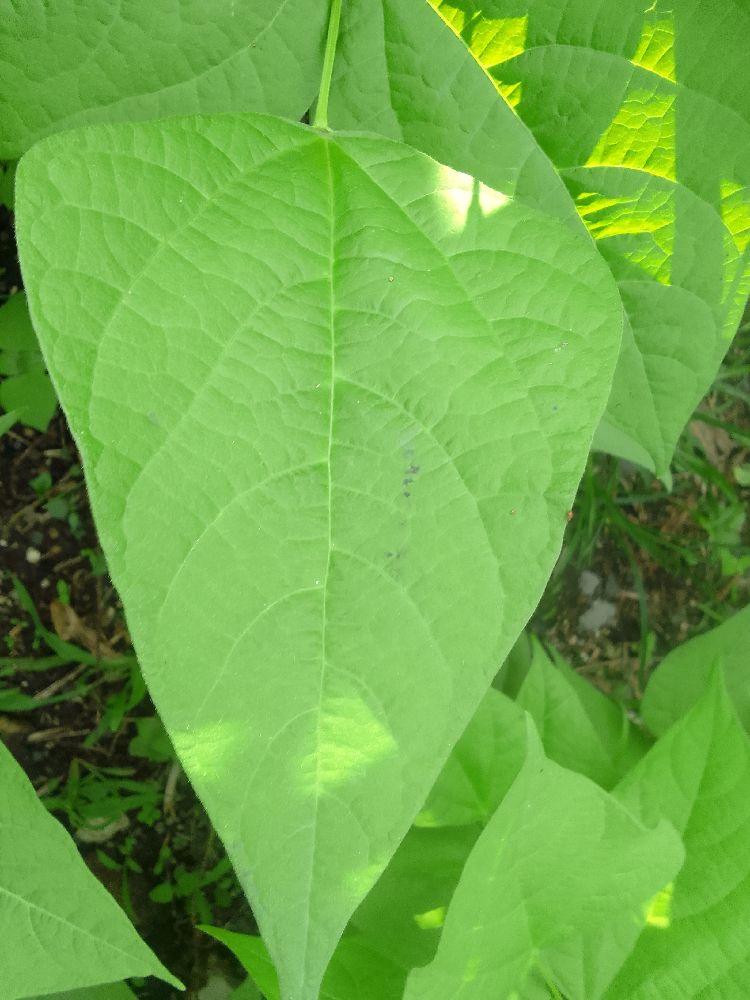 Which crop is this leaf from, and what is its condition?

common bean, healthy
